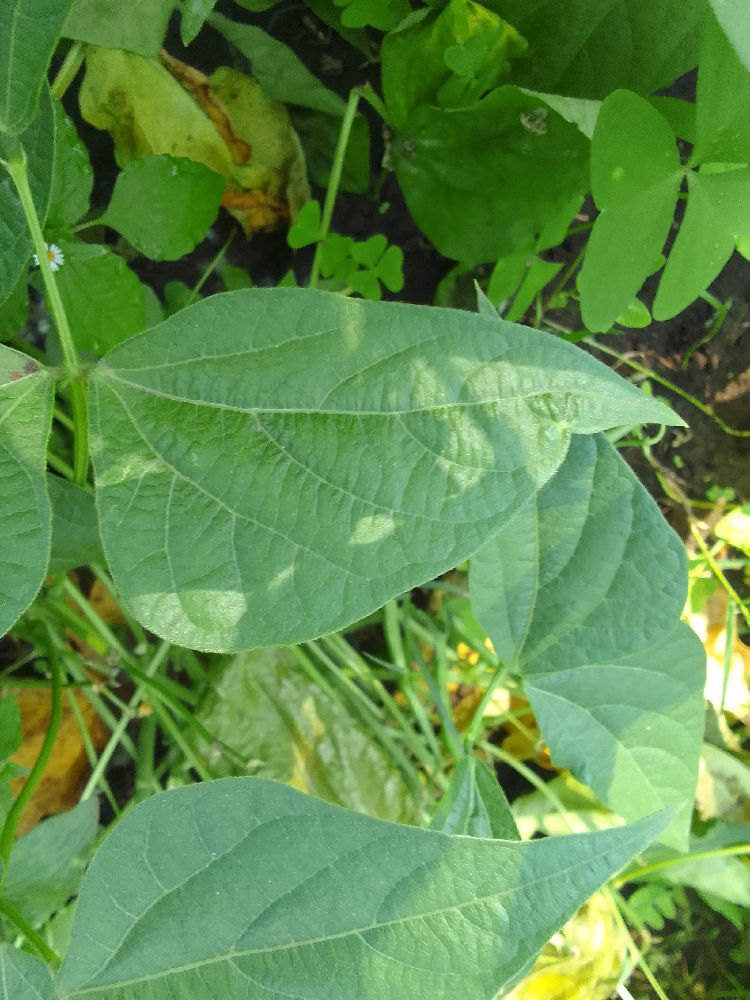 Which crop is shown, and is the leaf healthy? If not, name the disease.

common bean, healthy
